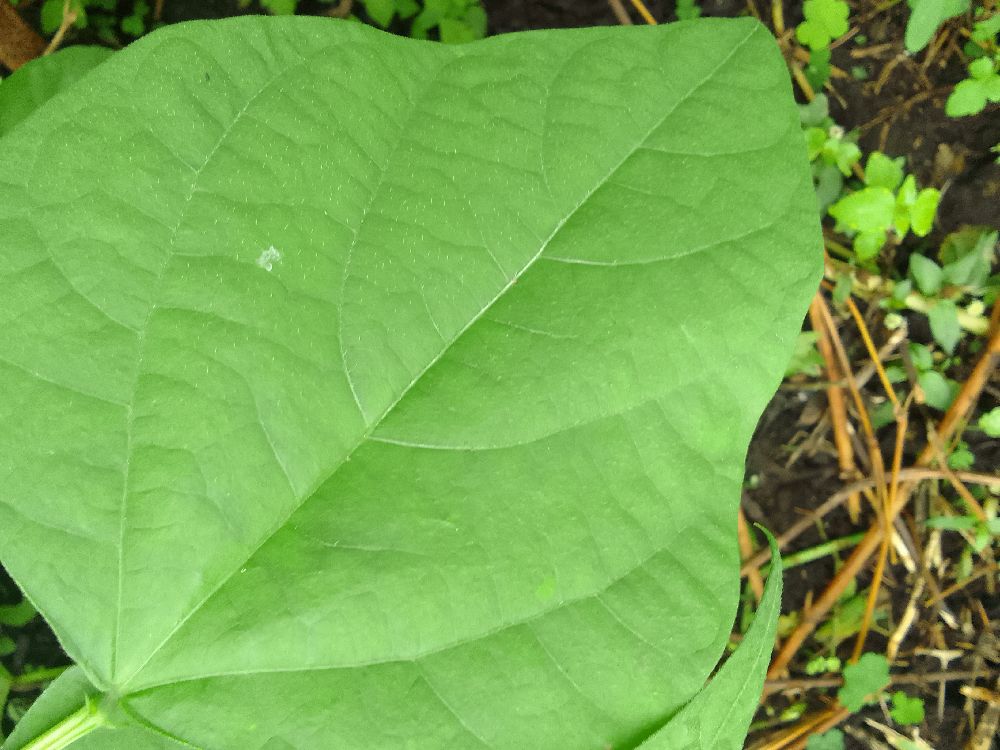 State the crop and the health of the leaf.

common bean, healthy
